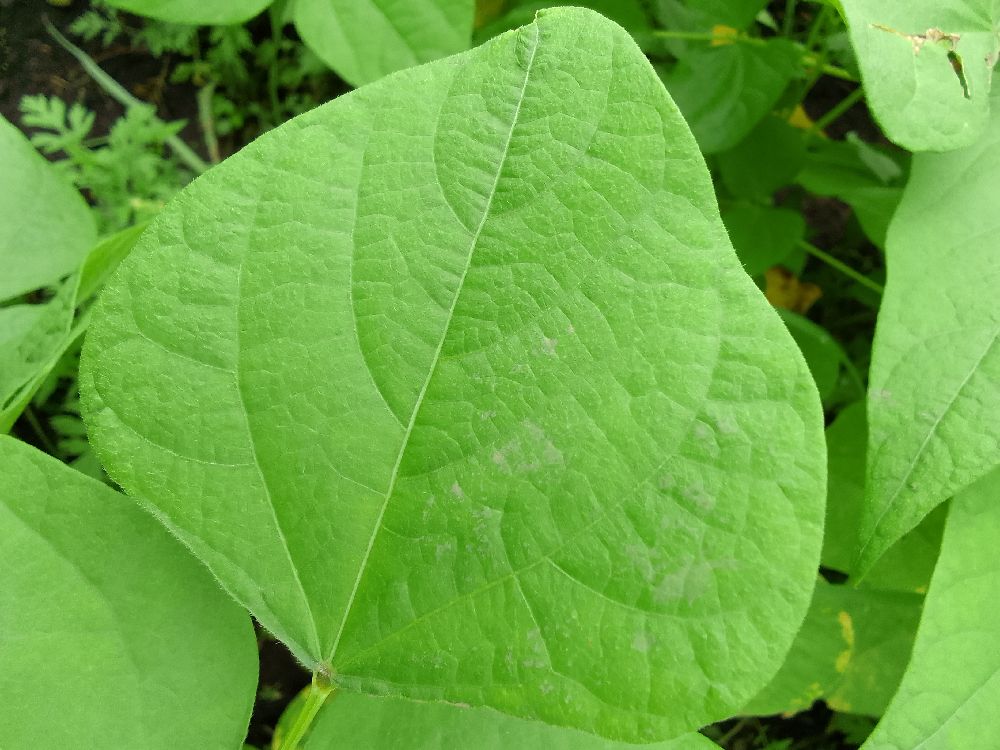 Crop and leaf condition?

common bean, healthy
